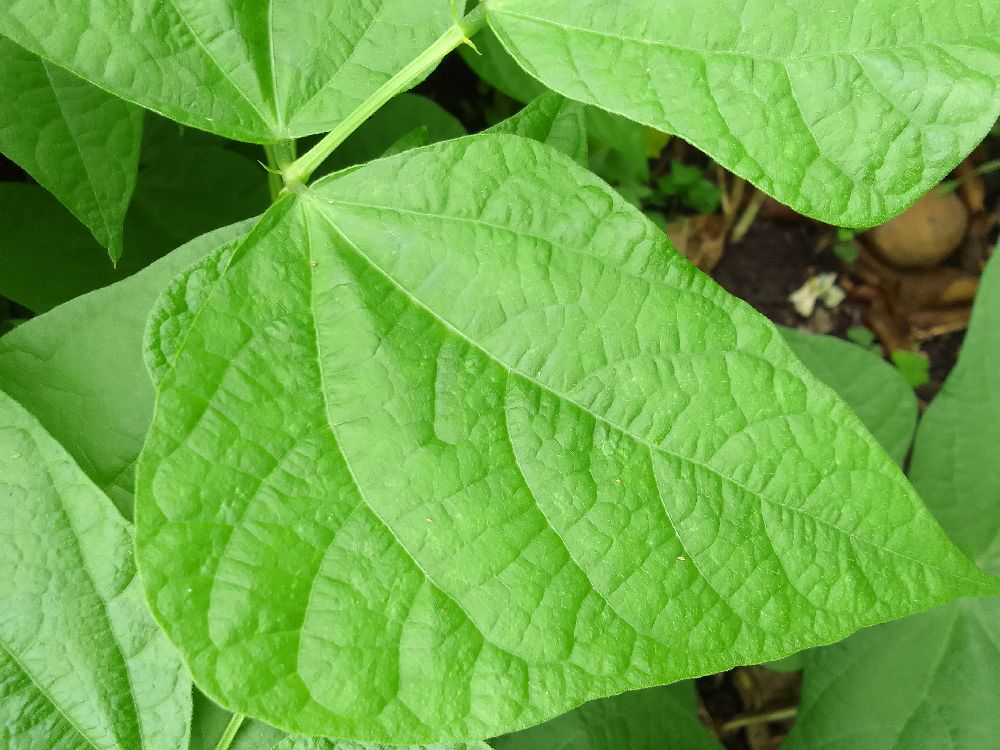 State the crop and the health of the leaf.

common bean, healthy
